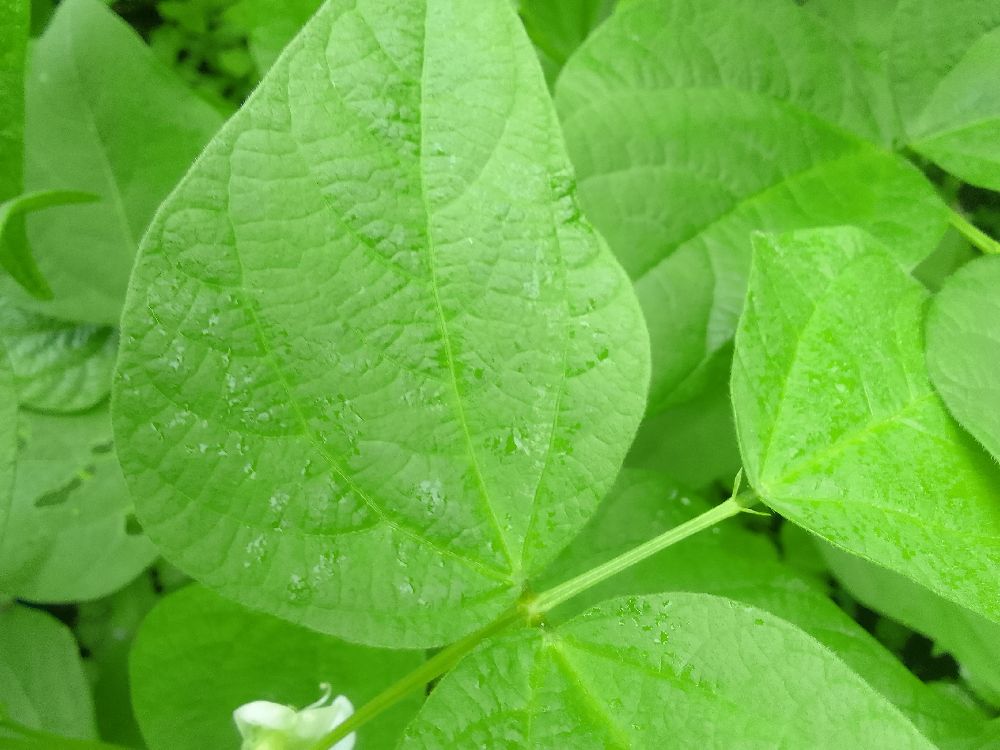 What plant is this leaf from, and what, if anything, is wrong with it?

common bean, healthy
